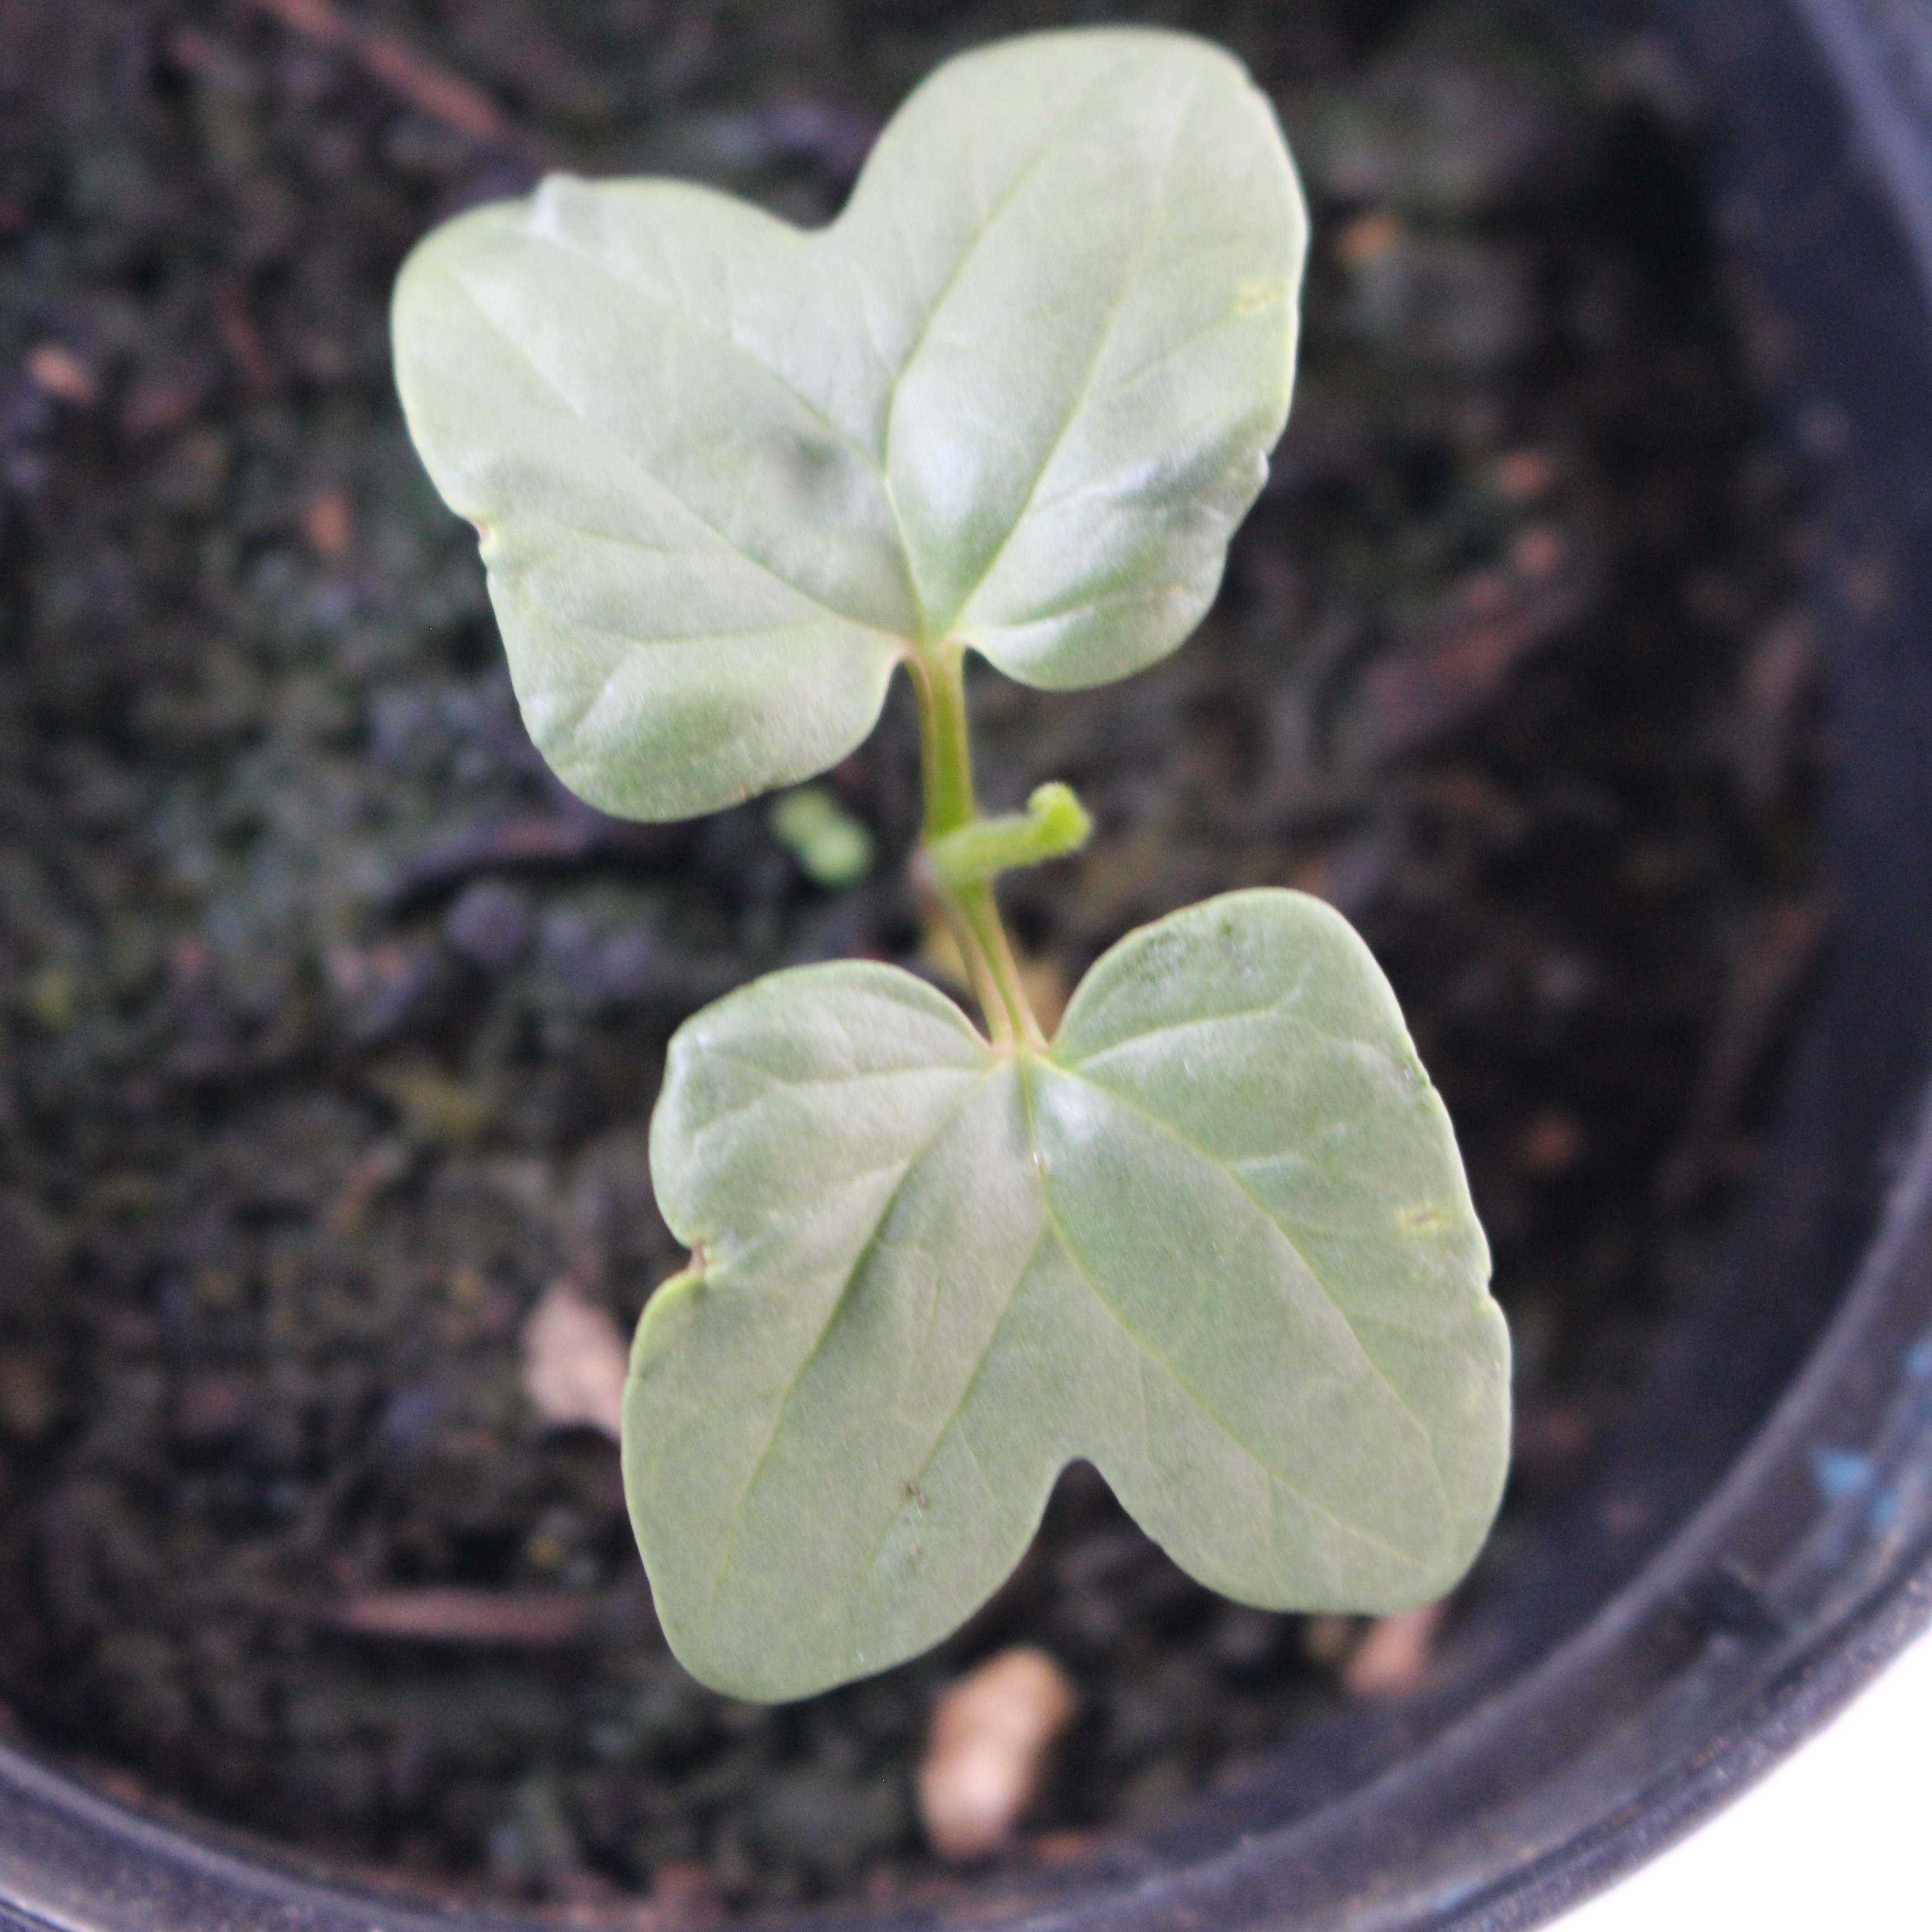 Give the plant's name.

Convolvulus arvensis
